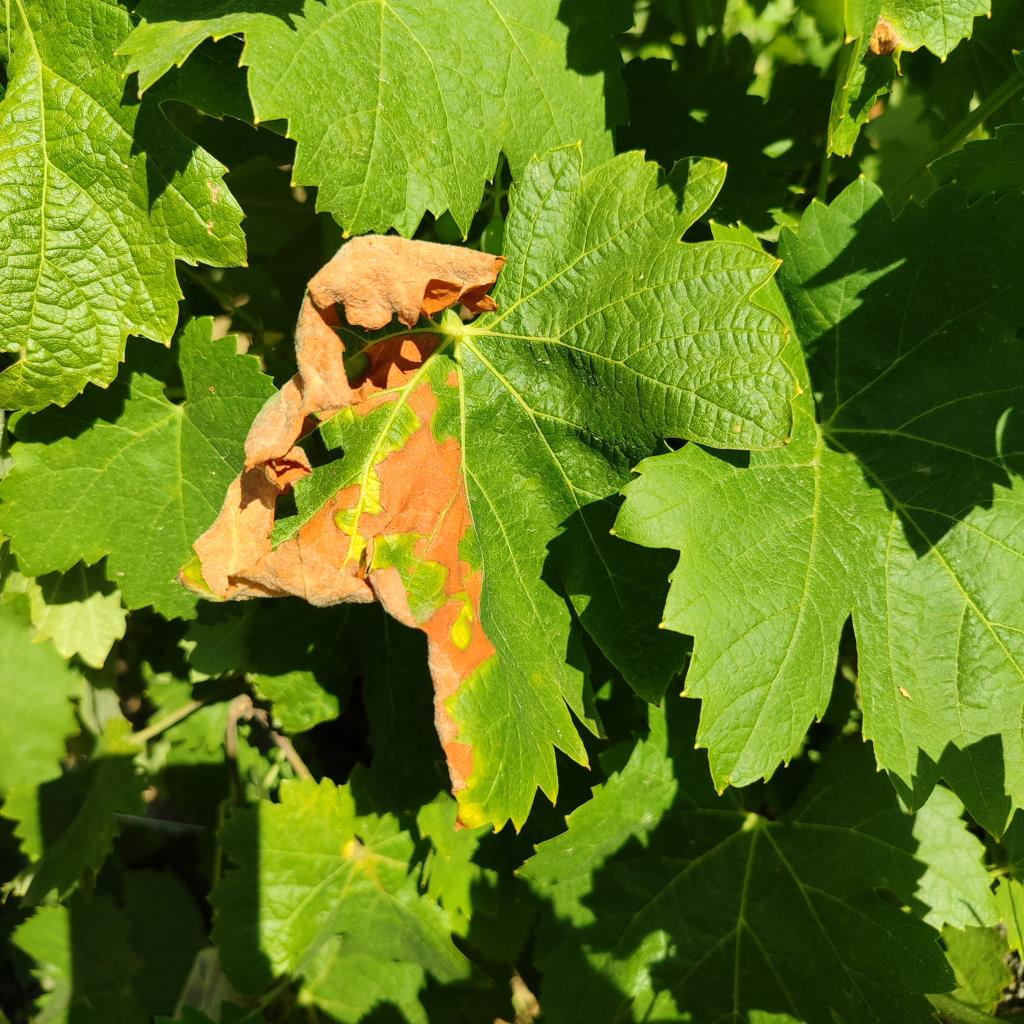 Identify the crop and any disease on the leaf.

grapevine, downy mildew
